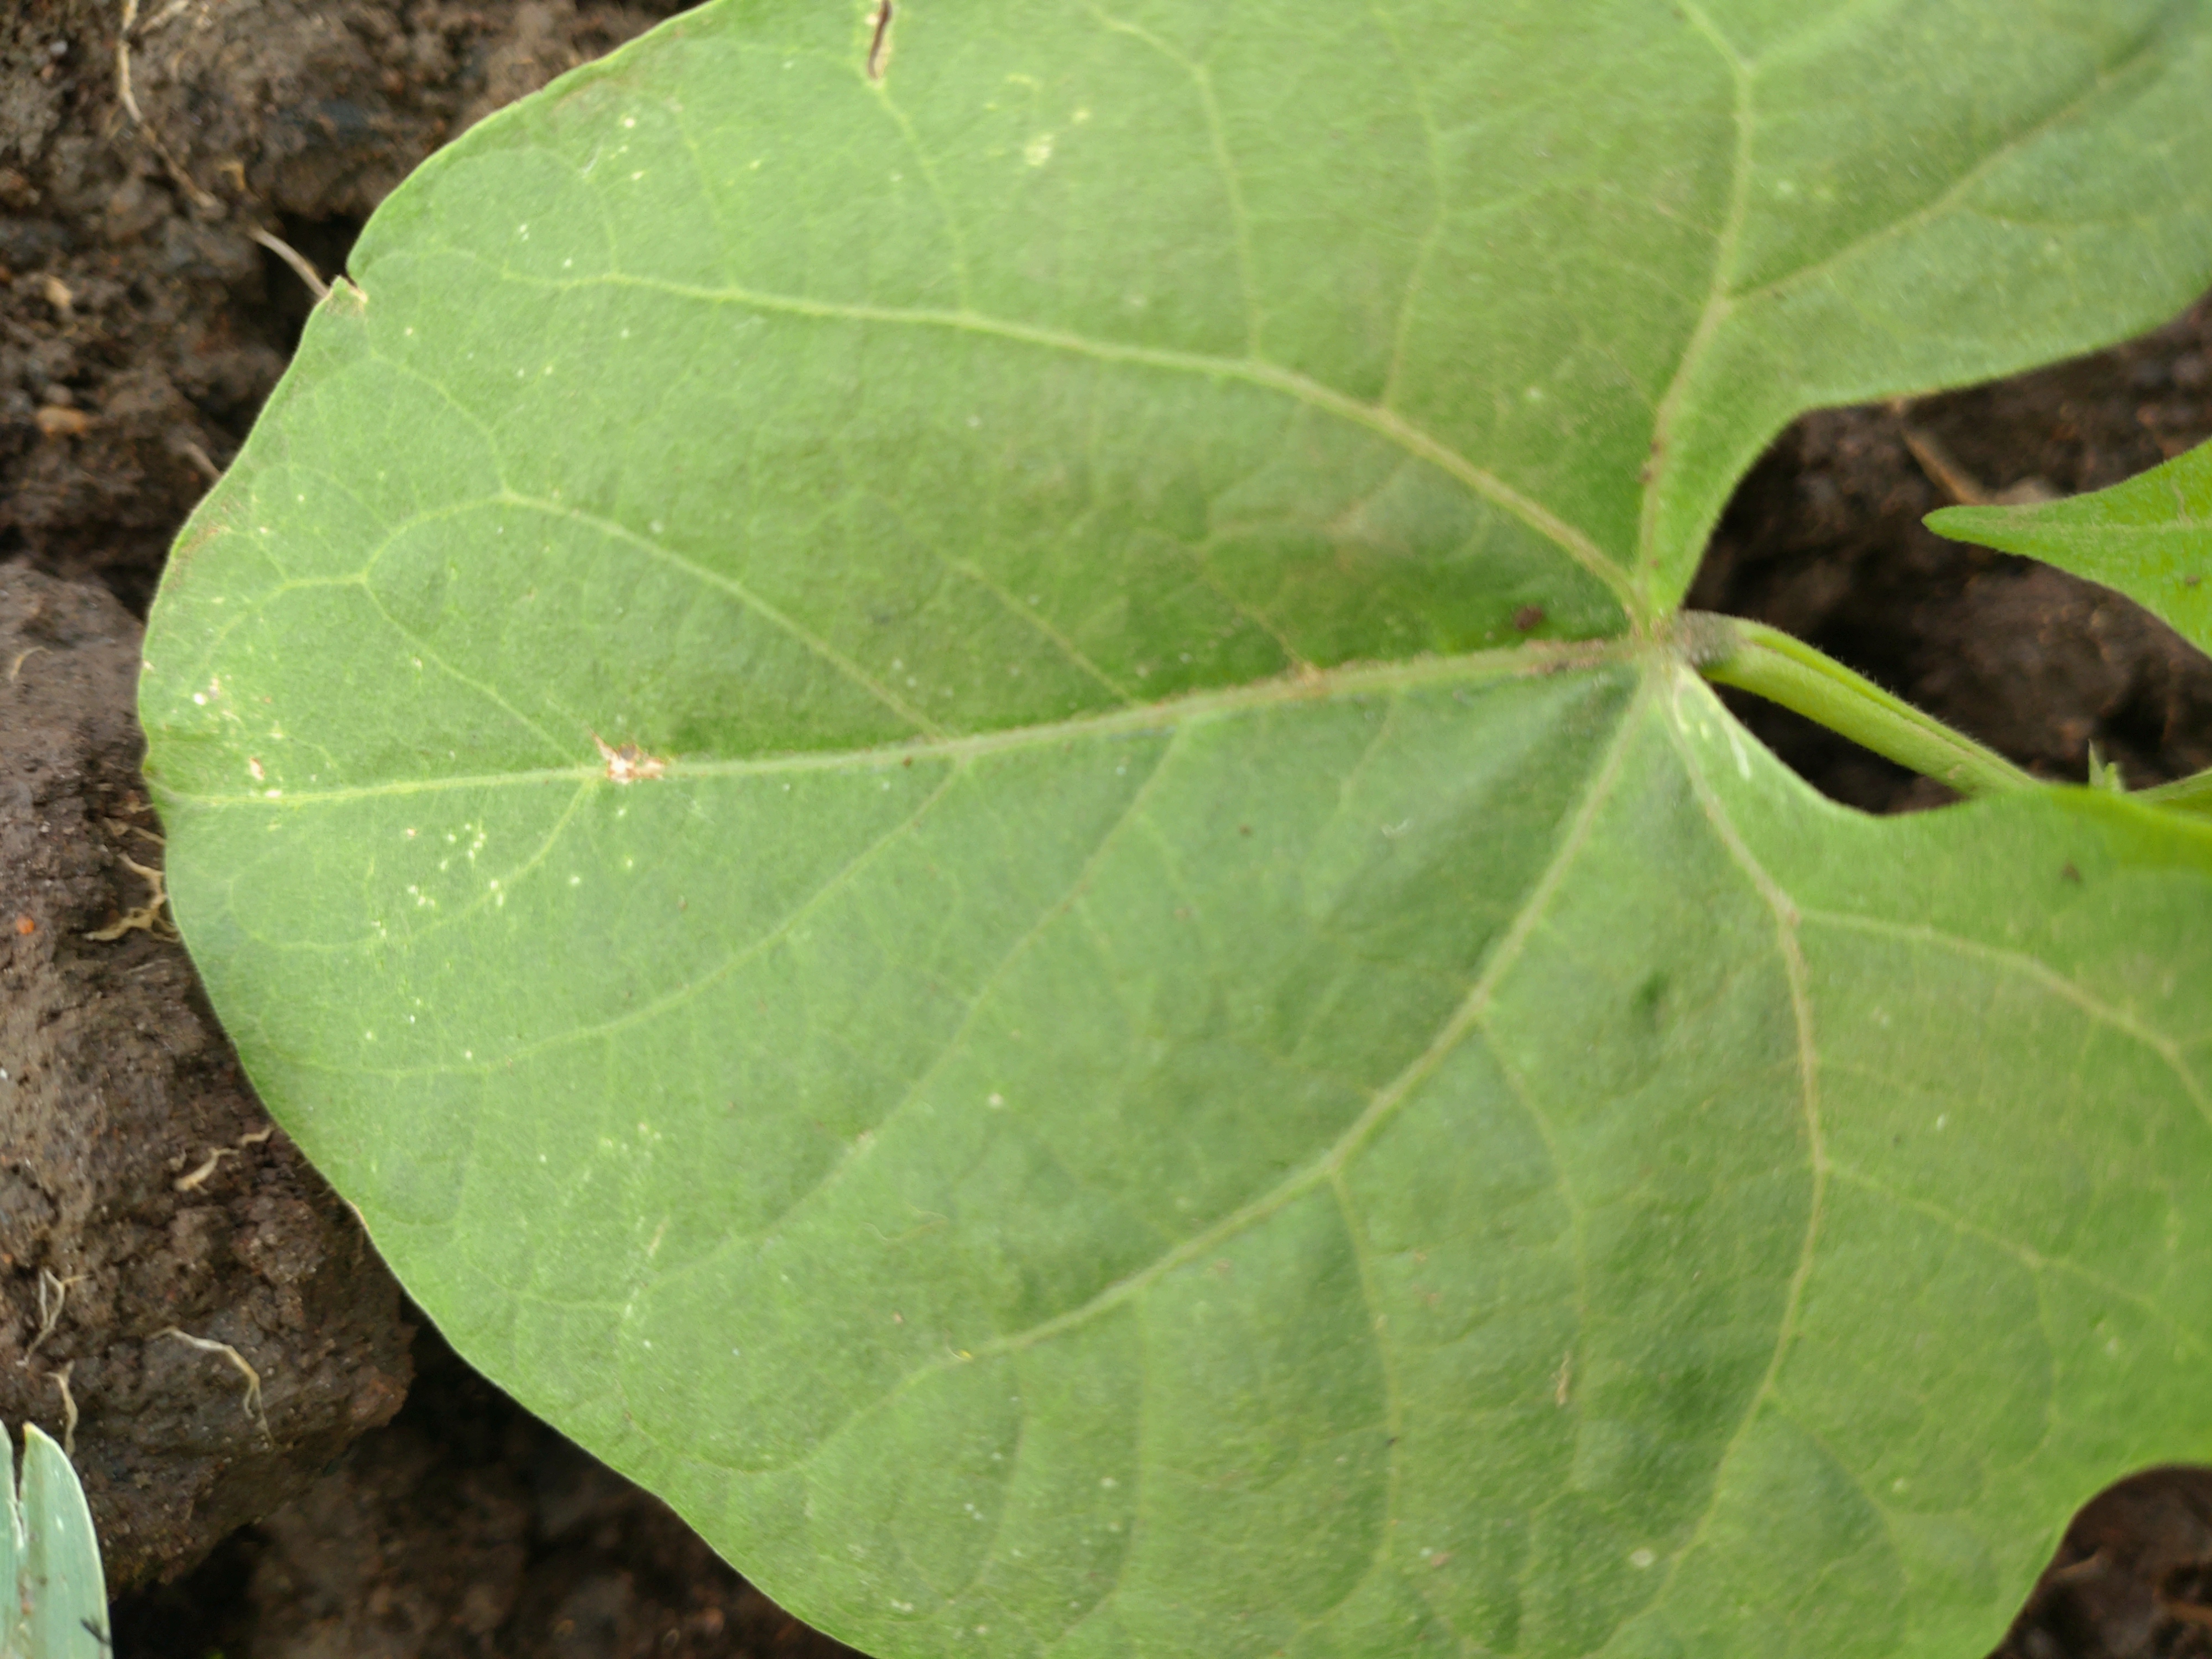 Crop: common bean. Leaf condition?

healthy
